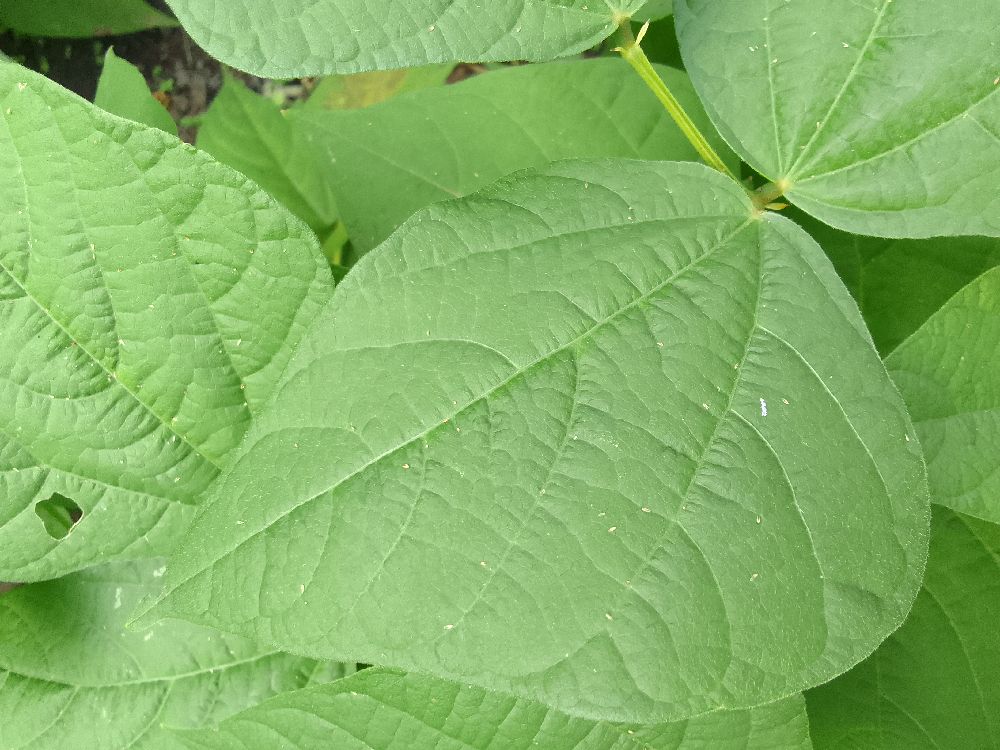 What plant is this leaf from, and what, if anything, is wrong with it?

common bean, healthy
